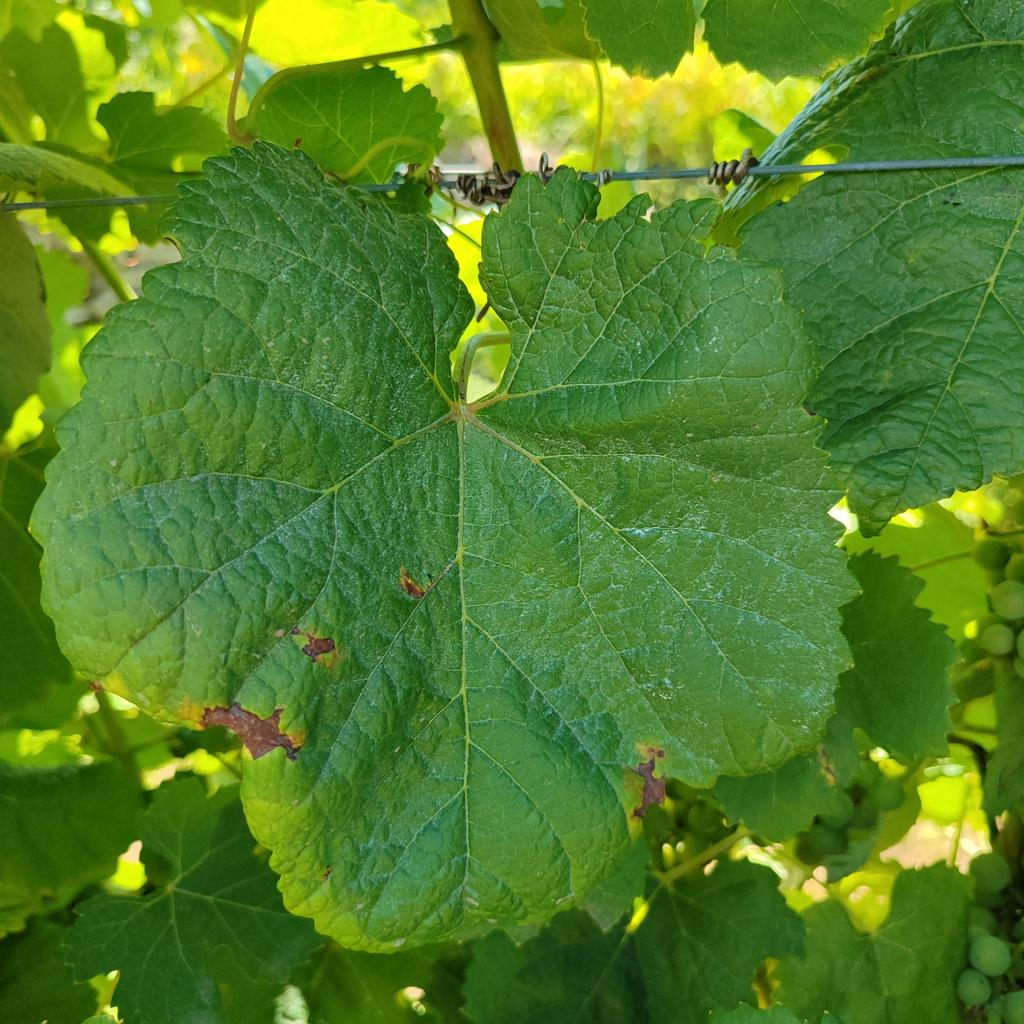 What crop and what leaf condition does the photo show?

grapevine, downy mildew
